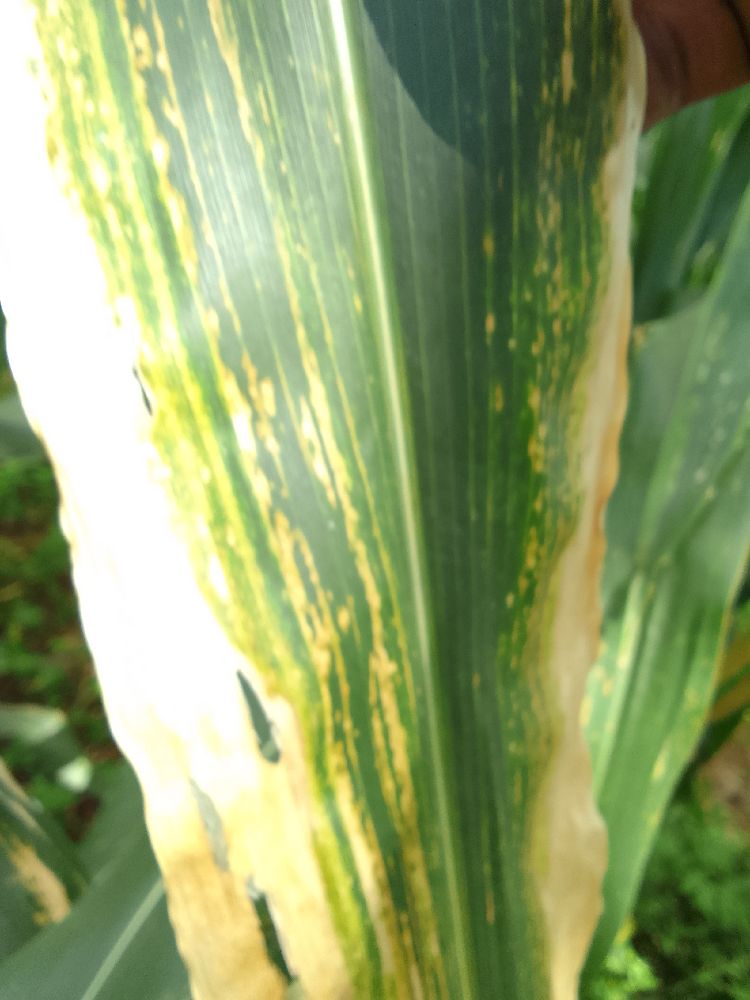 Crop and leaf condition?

maize, maize lethal necrosis
